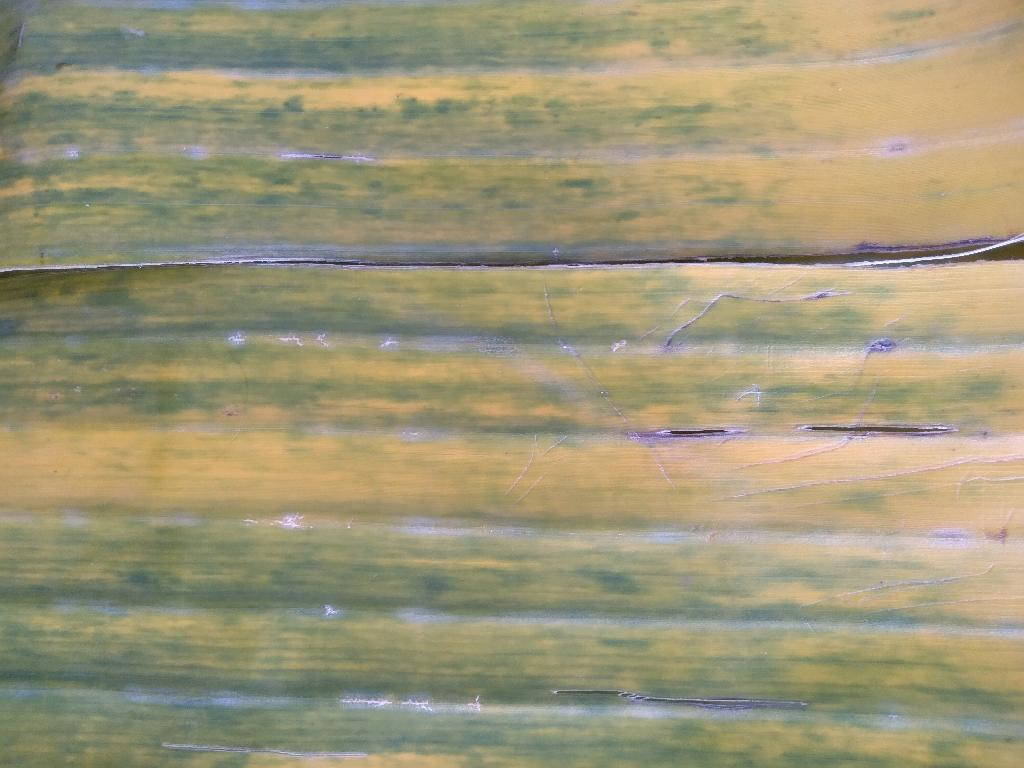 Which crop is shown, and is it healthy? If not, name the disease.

banana, fusarium wilt race 1
